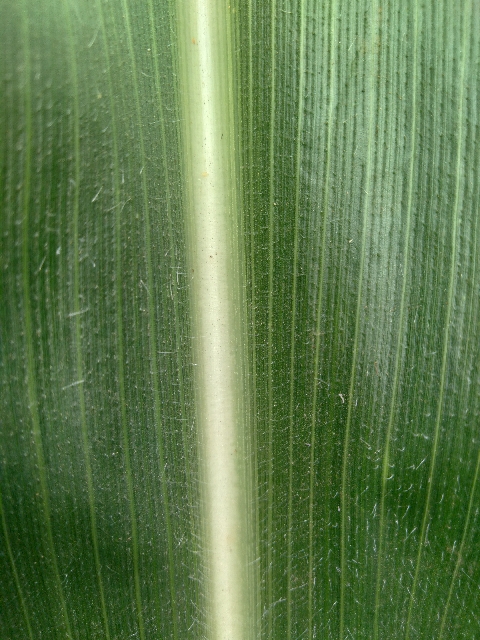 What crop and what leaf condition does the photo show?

maize, healthy
